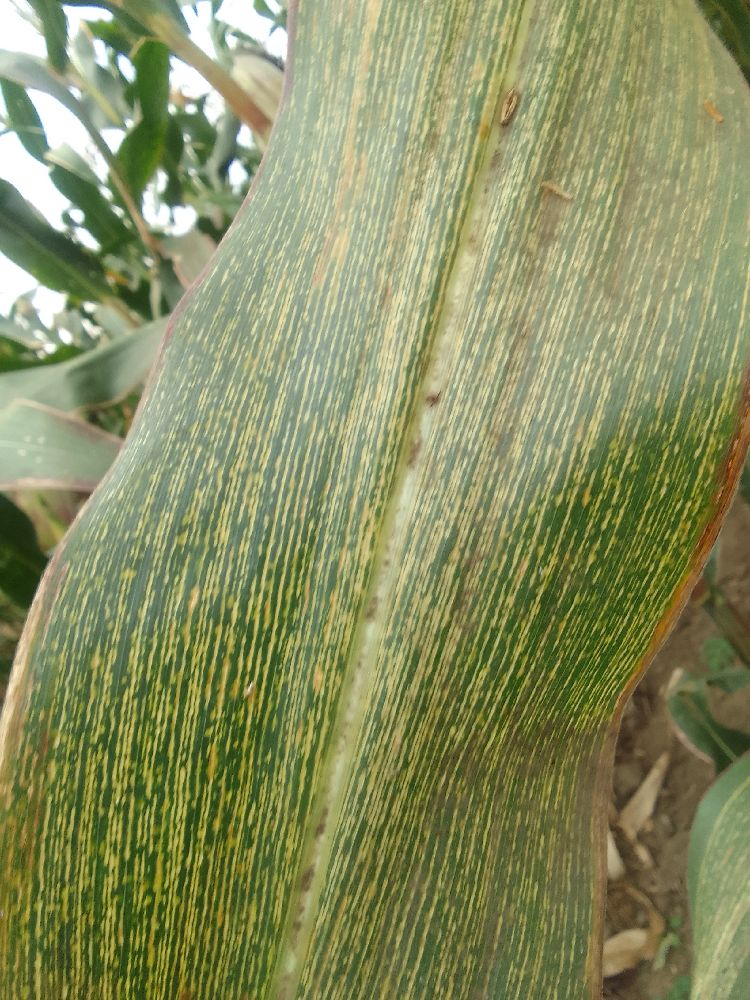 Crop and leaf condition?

maize, maize streak virus
